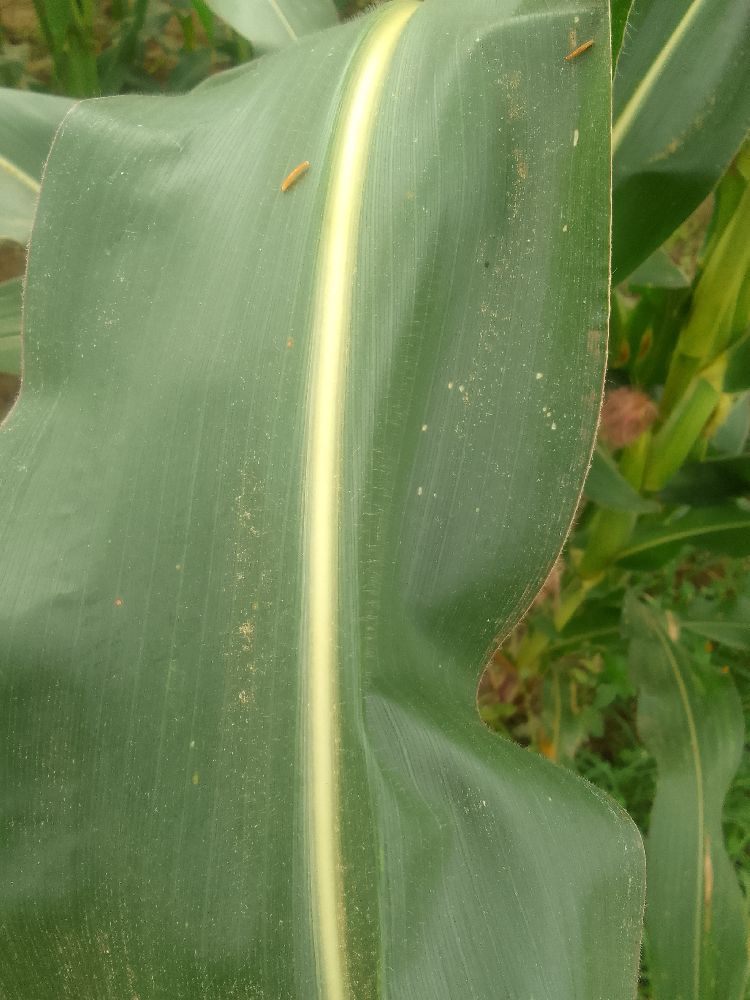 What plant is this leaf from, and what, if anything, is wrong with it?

maize, healthy
